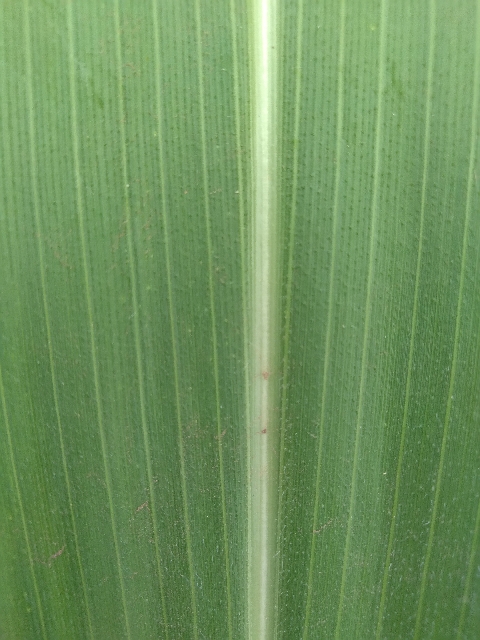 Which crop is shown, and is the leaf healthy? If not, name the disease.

maize, healthy
